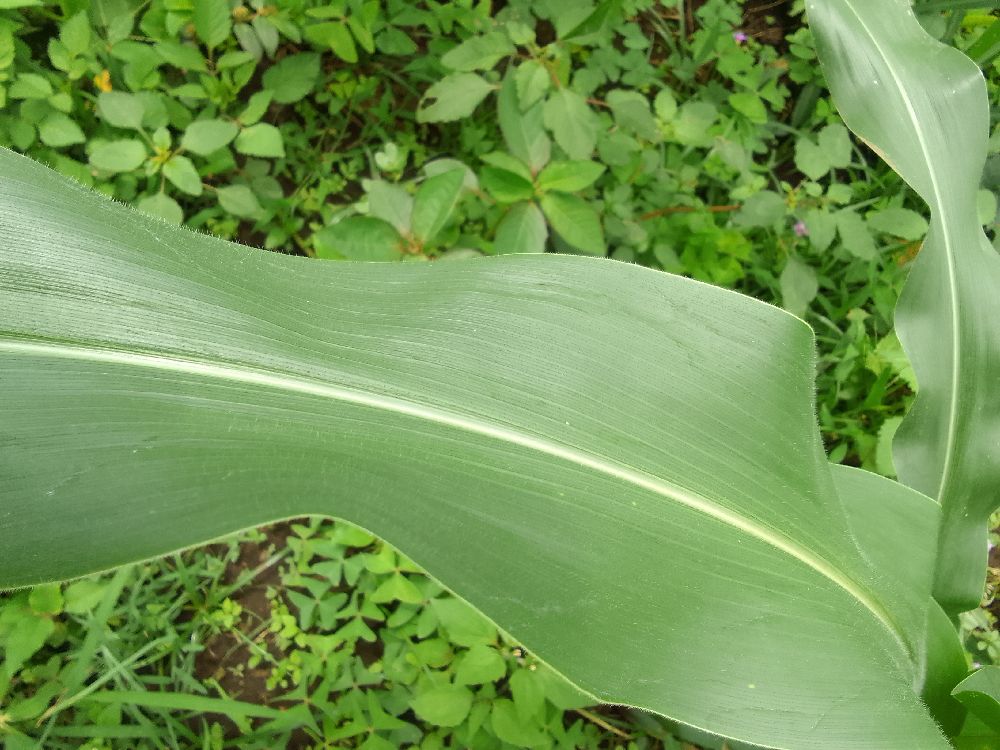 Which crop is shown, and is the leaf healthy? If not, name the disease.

maize, healthy
